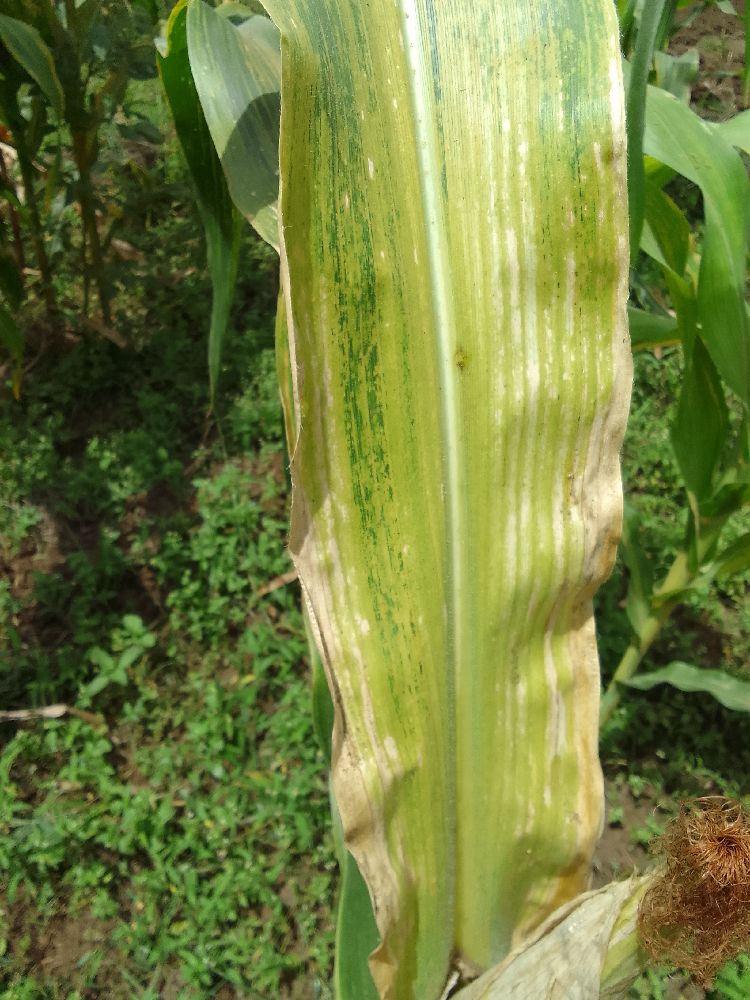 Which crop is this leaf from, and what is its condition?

maize, maize lethal necrosis
